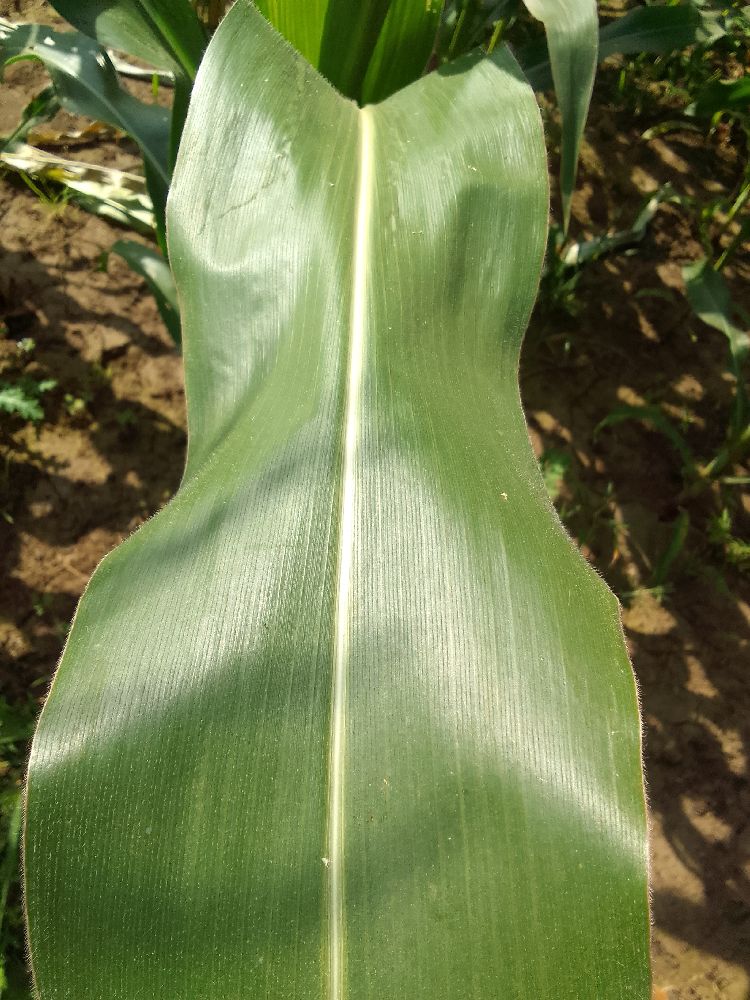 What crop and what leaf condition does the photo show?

maize, healthy
